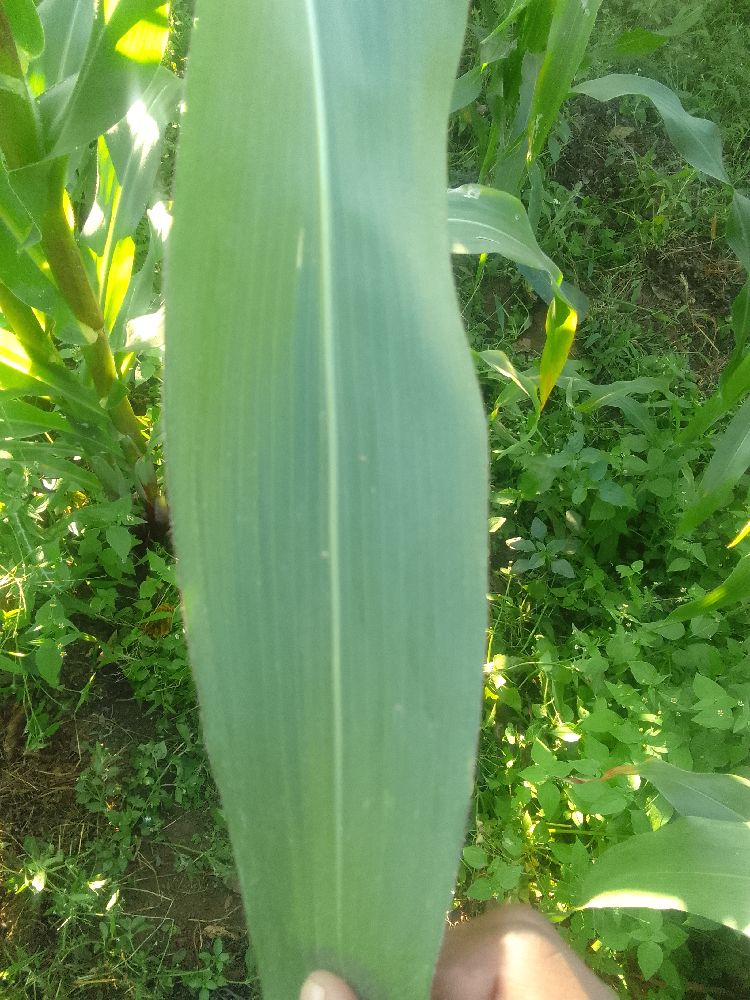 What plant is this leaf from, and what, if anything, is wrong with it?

maize, healthy
